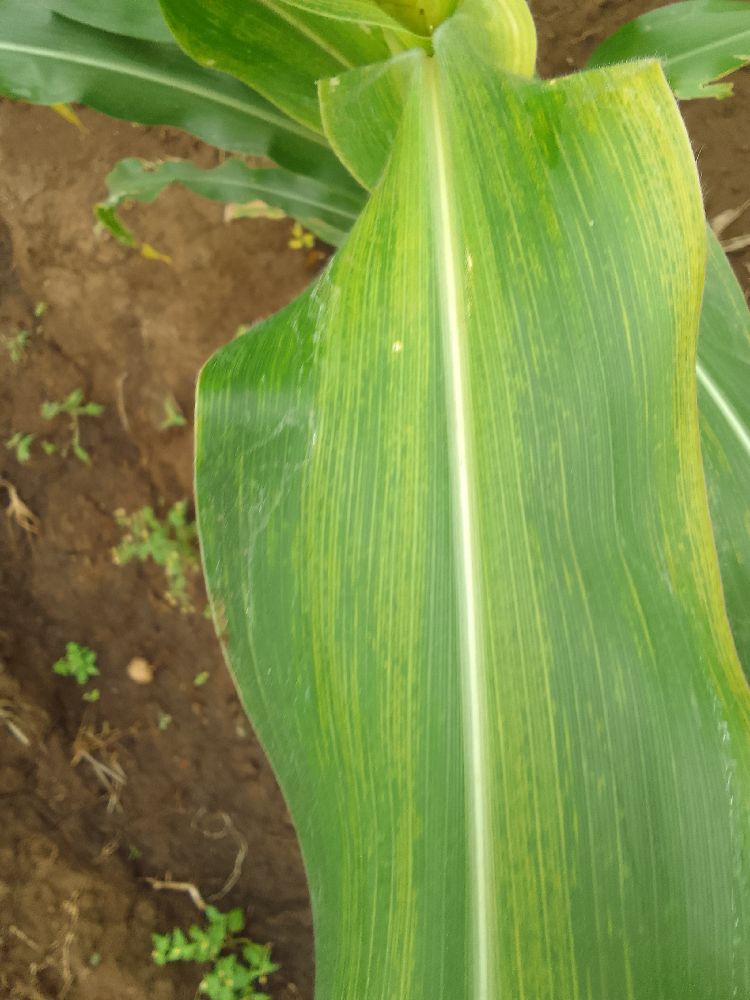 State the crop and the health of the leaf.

maize, maize lethal necrosis
